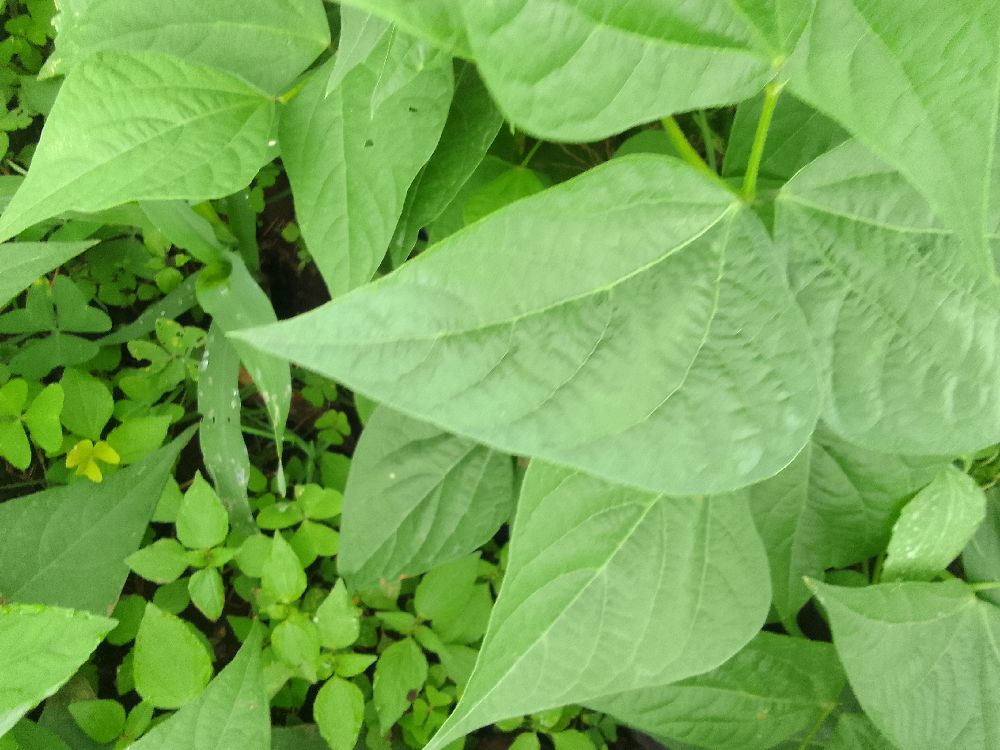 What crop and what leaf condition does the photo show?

common bean, healthy
